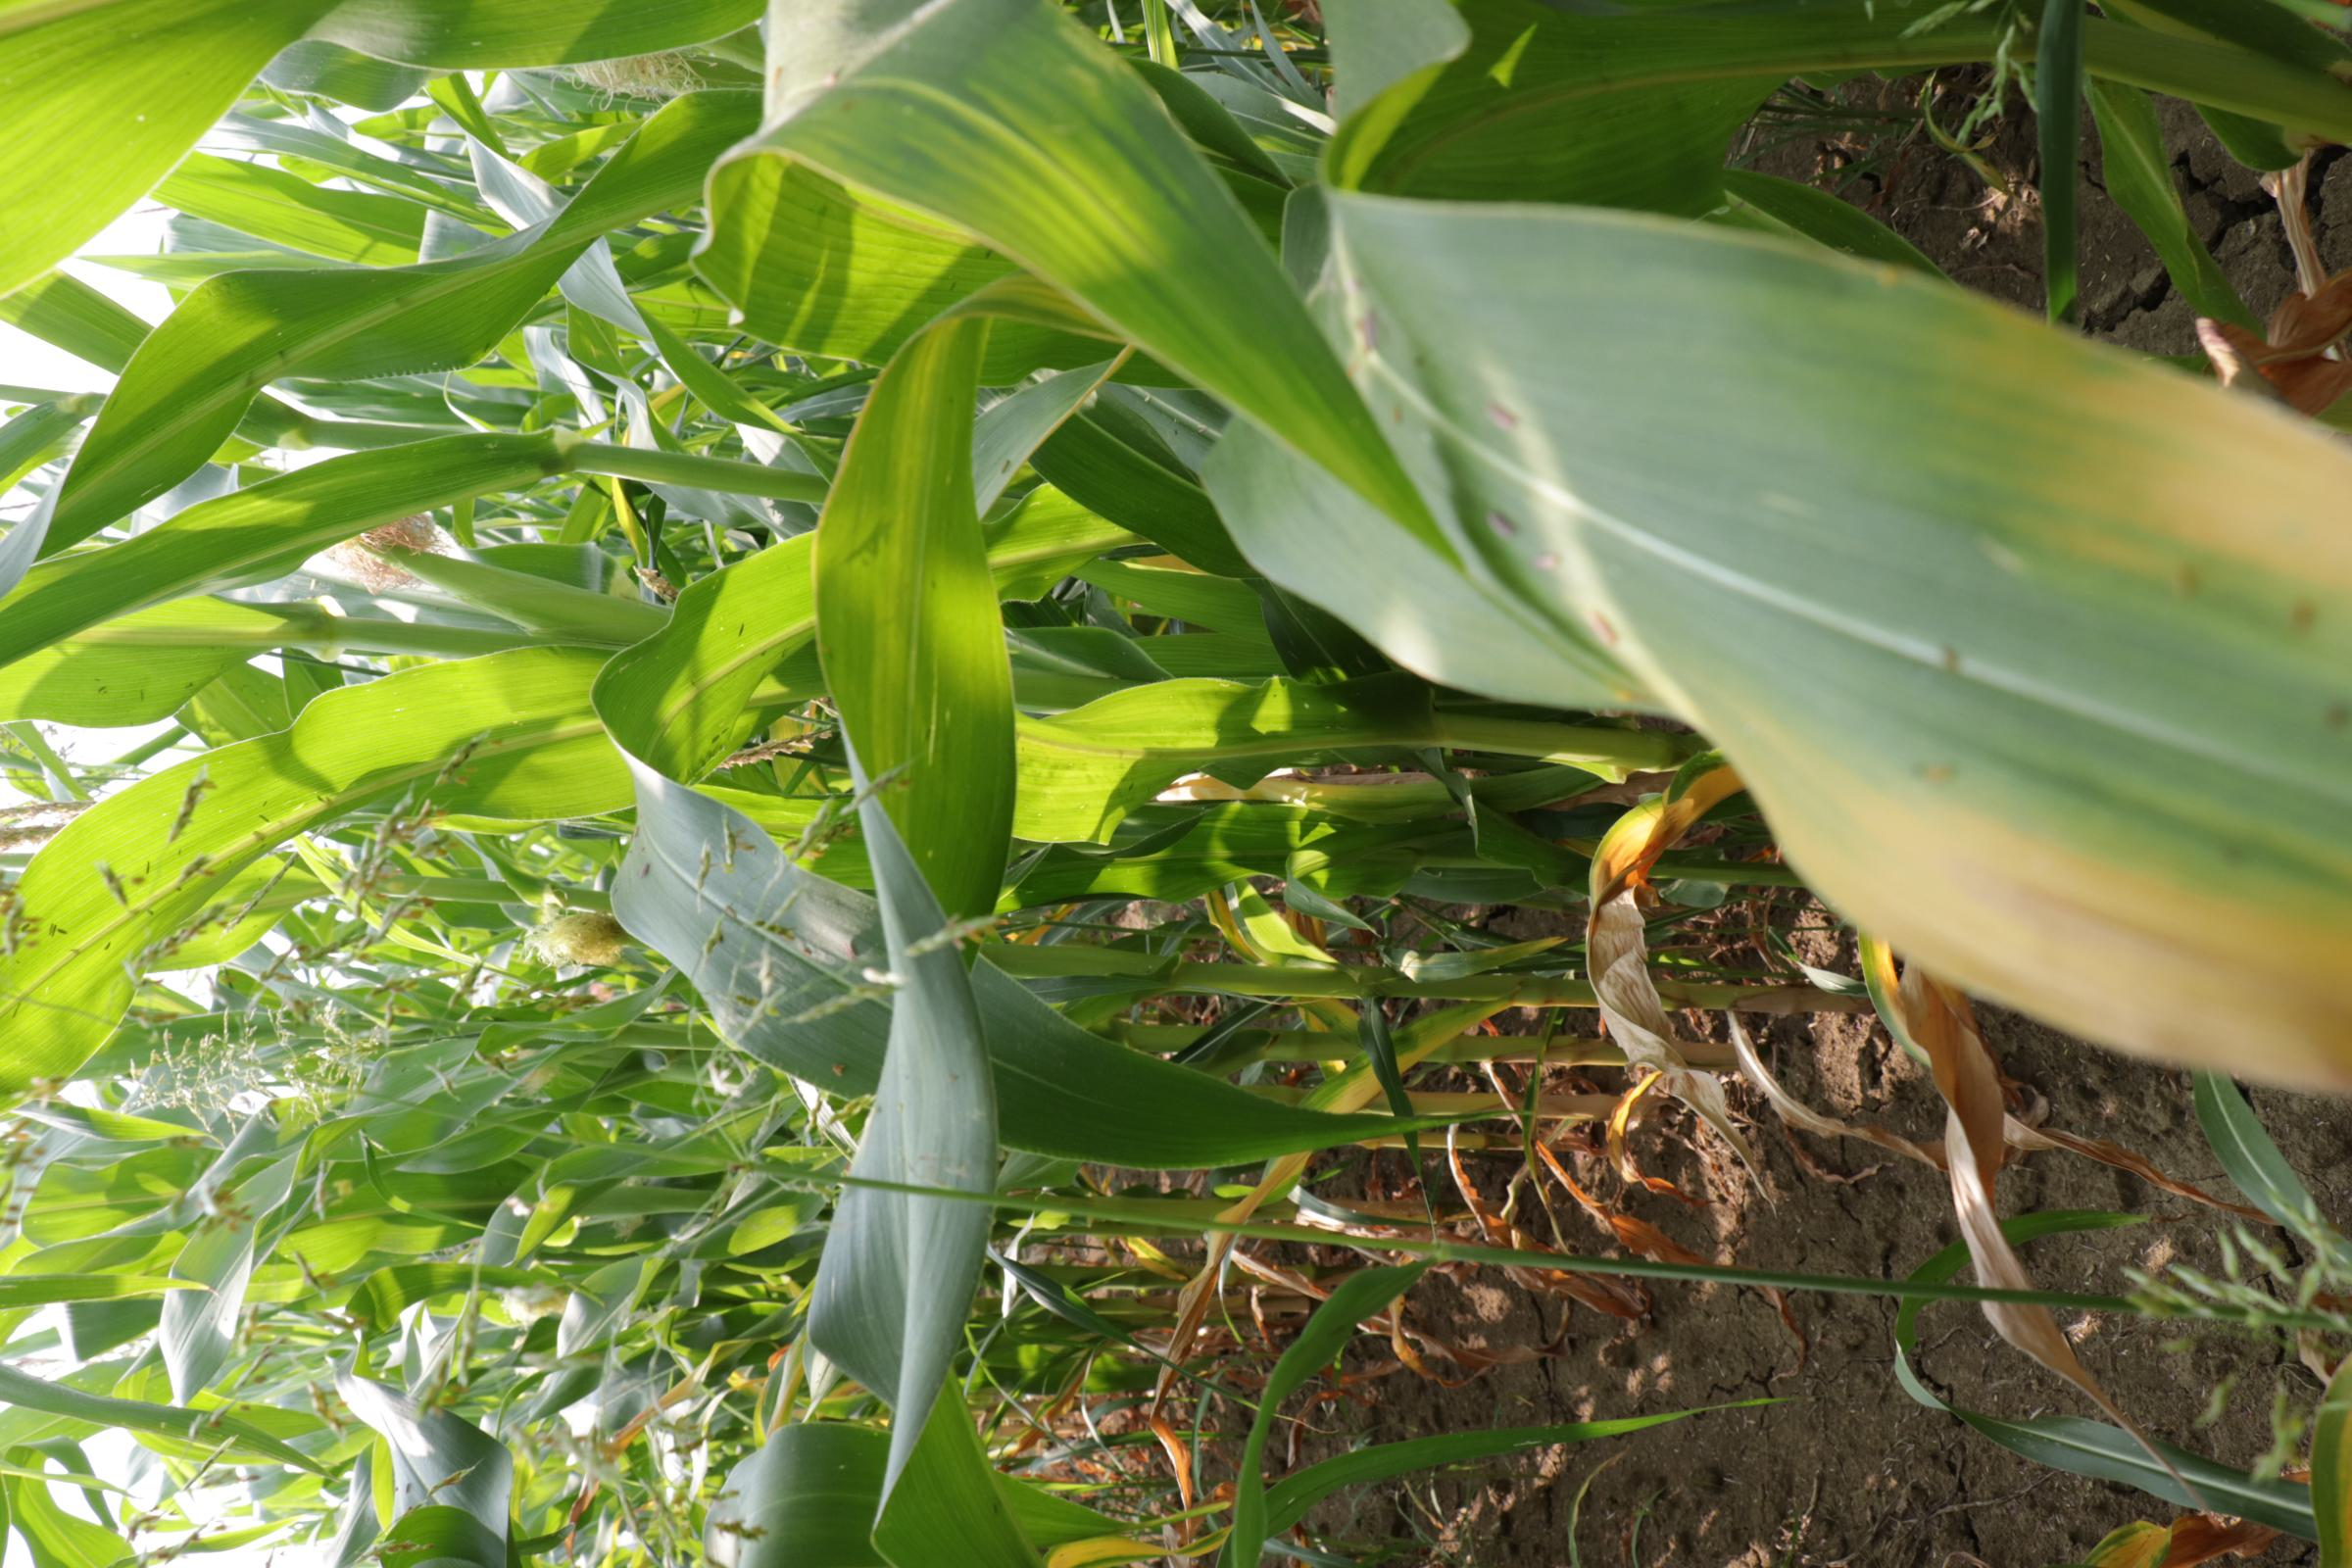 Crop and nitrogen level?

maize, full nitrogen fertilisation
